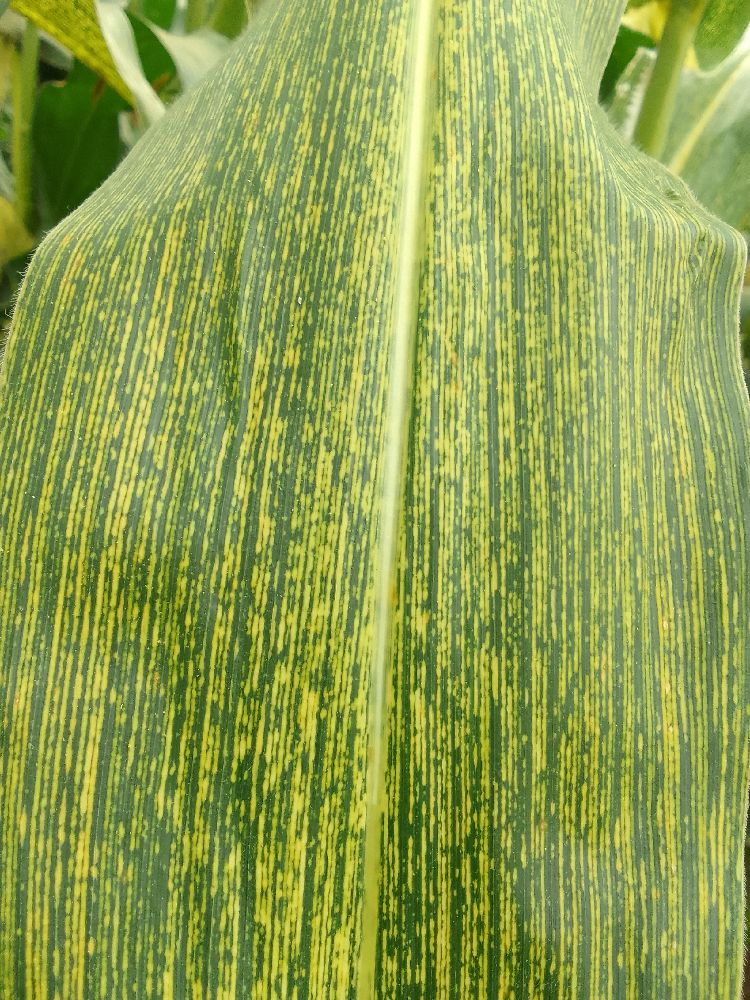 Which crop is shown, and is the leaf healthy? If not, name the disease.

maize, maize streak virus
